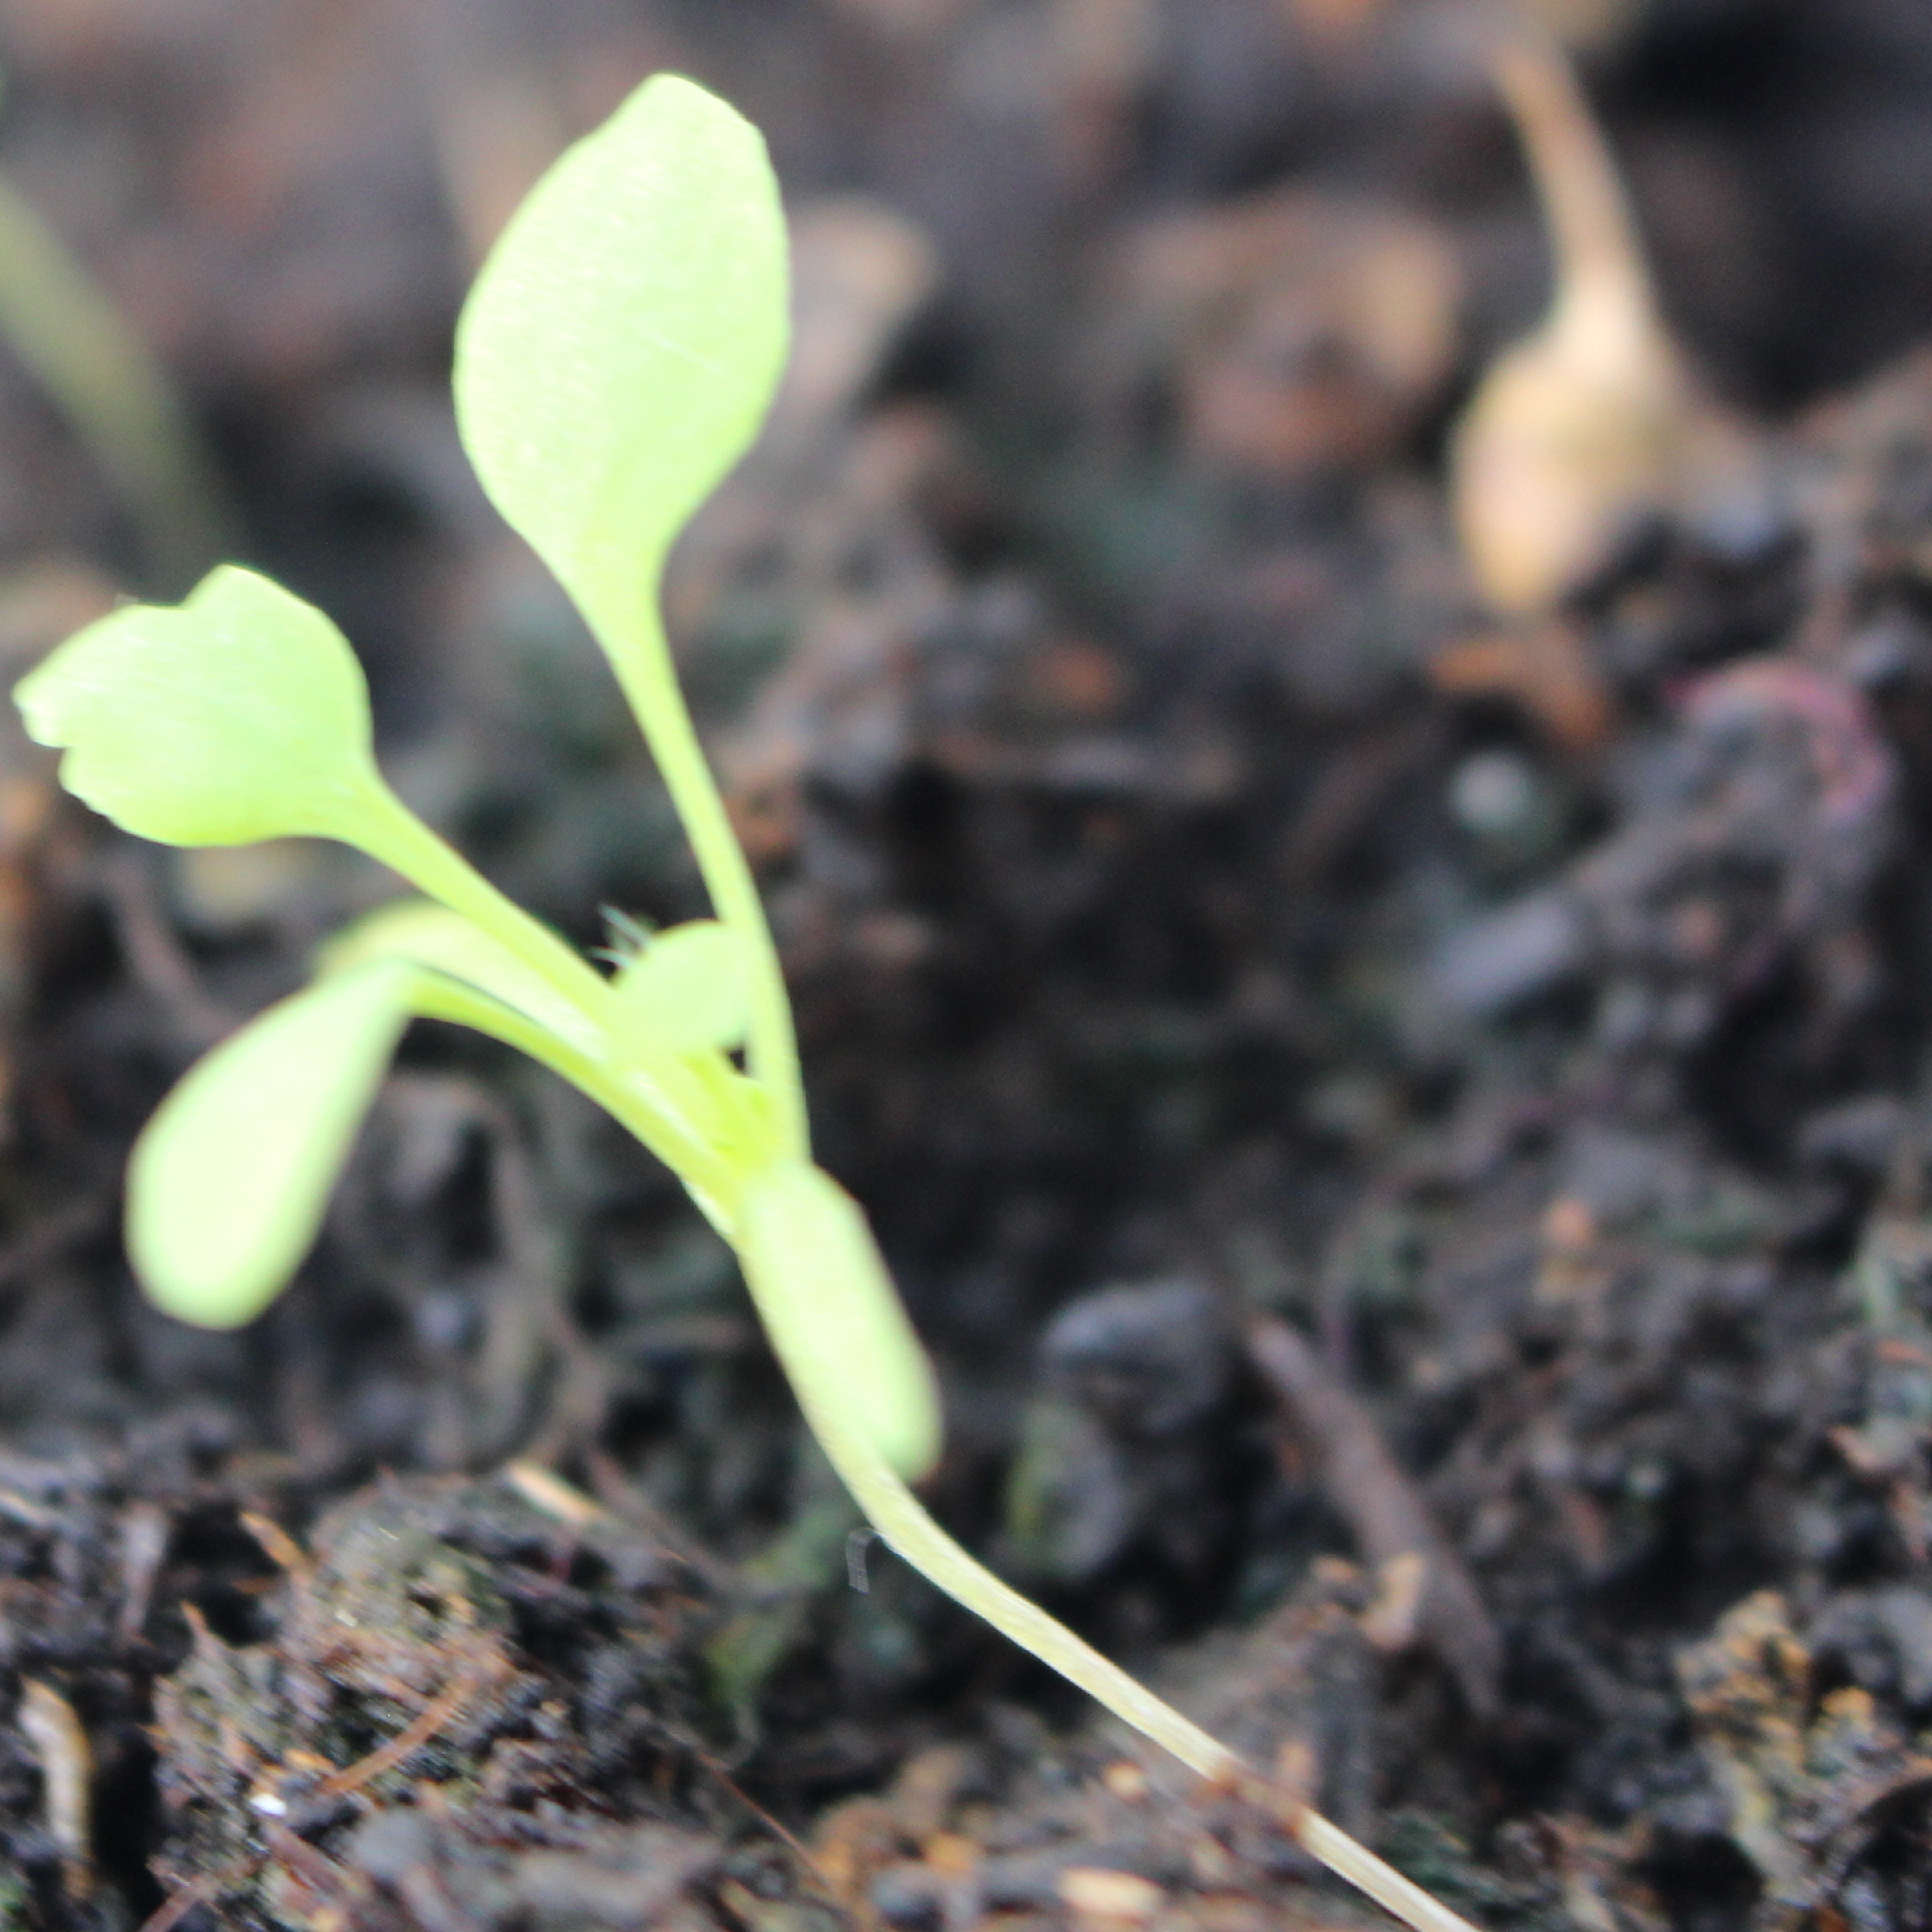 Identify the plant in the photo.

Papaver rhoeas
